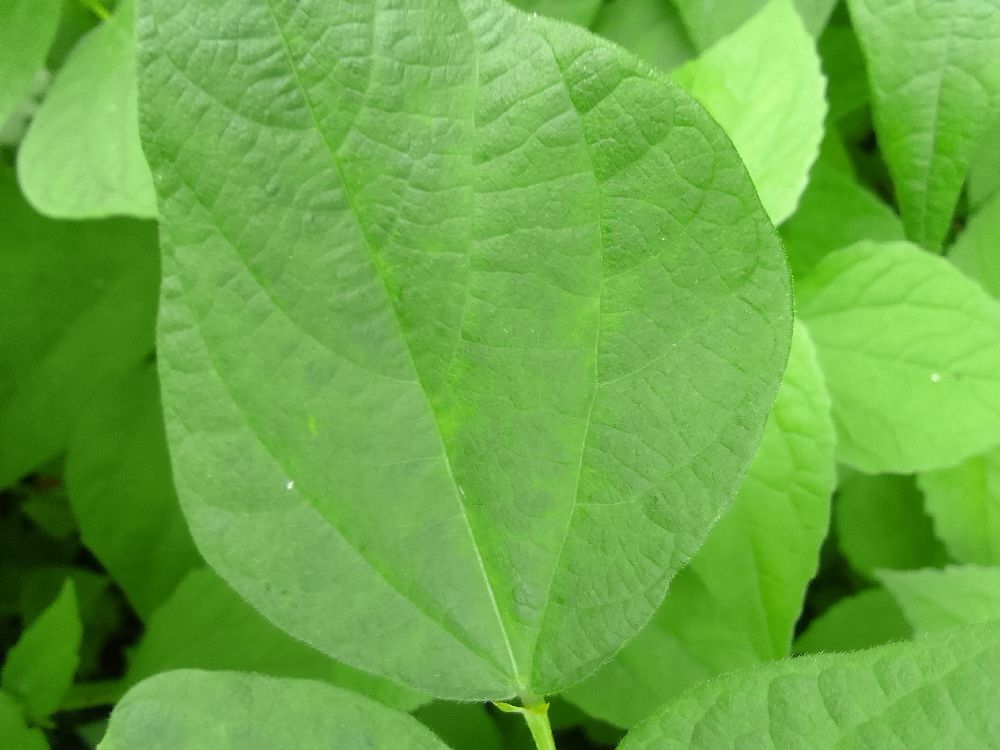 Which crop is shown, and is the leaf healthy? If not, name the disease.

common bean, healthy
